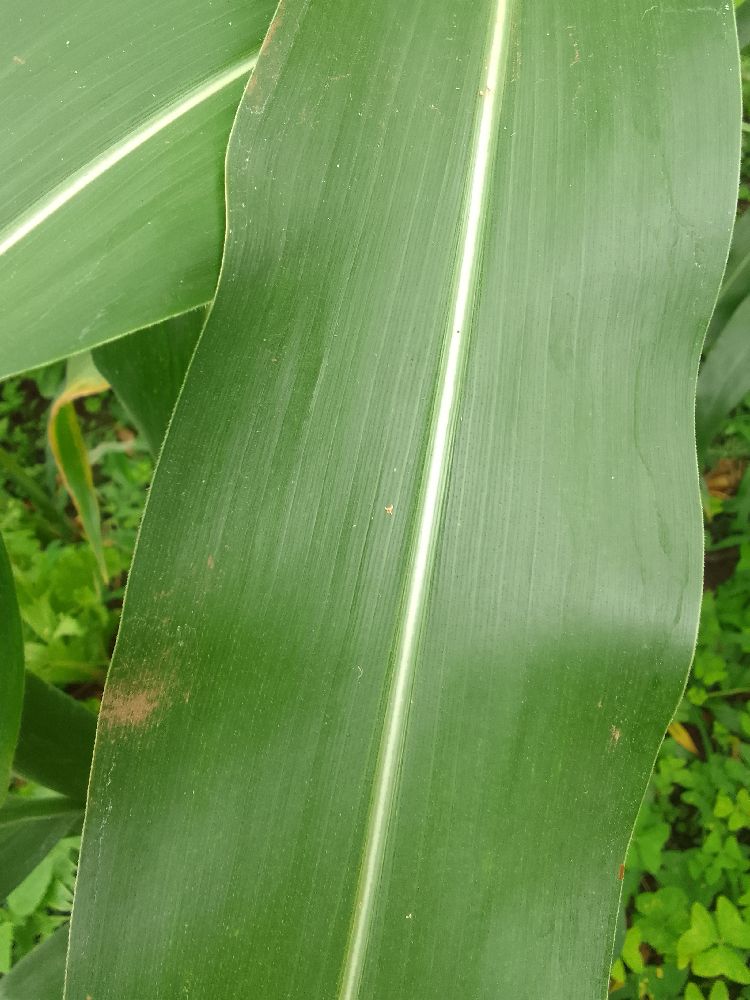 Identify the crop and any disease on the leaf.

maize, healthy
